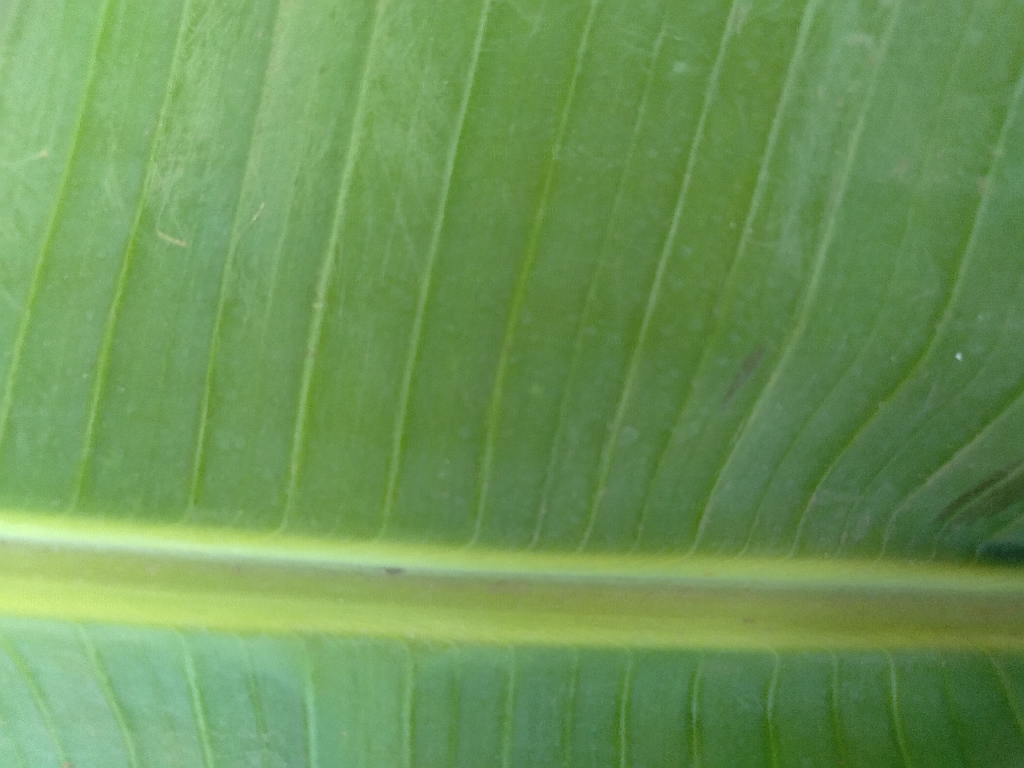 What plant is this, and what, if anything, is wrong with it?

banana, healthy
